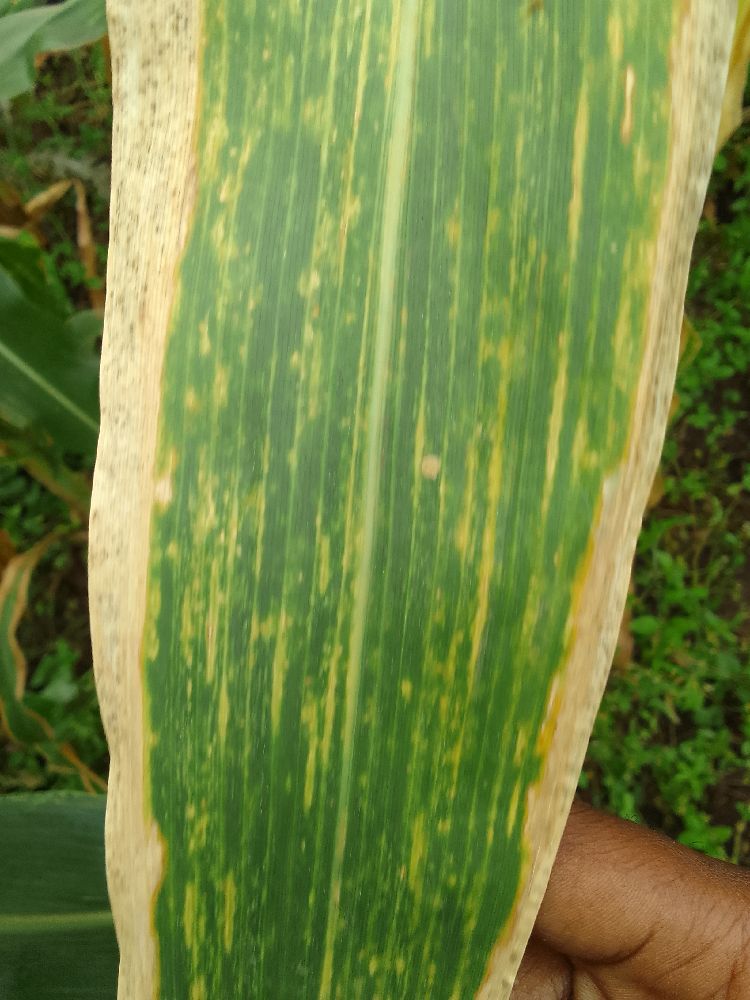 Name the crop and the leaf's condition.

maize, maize lethal necrosis
